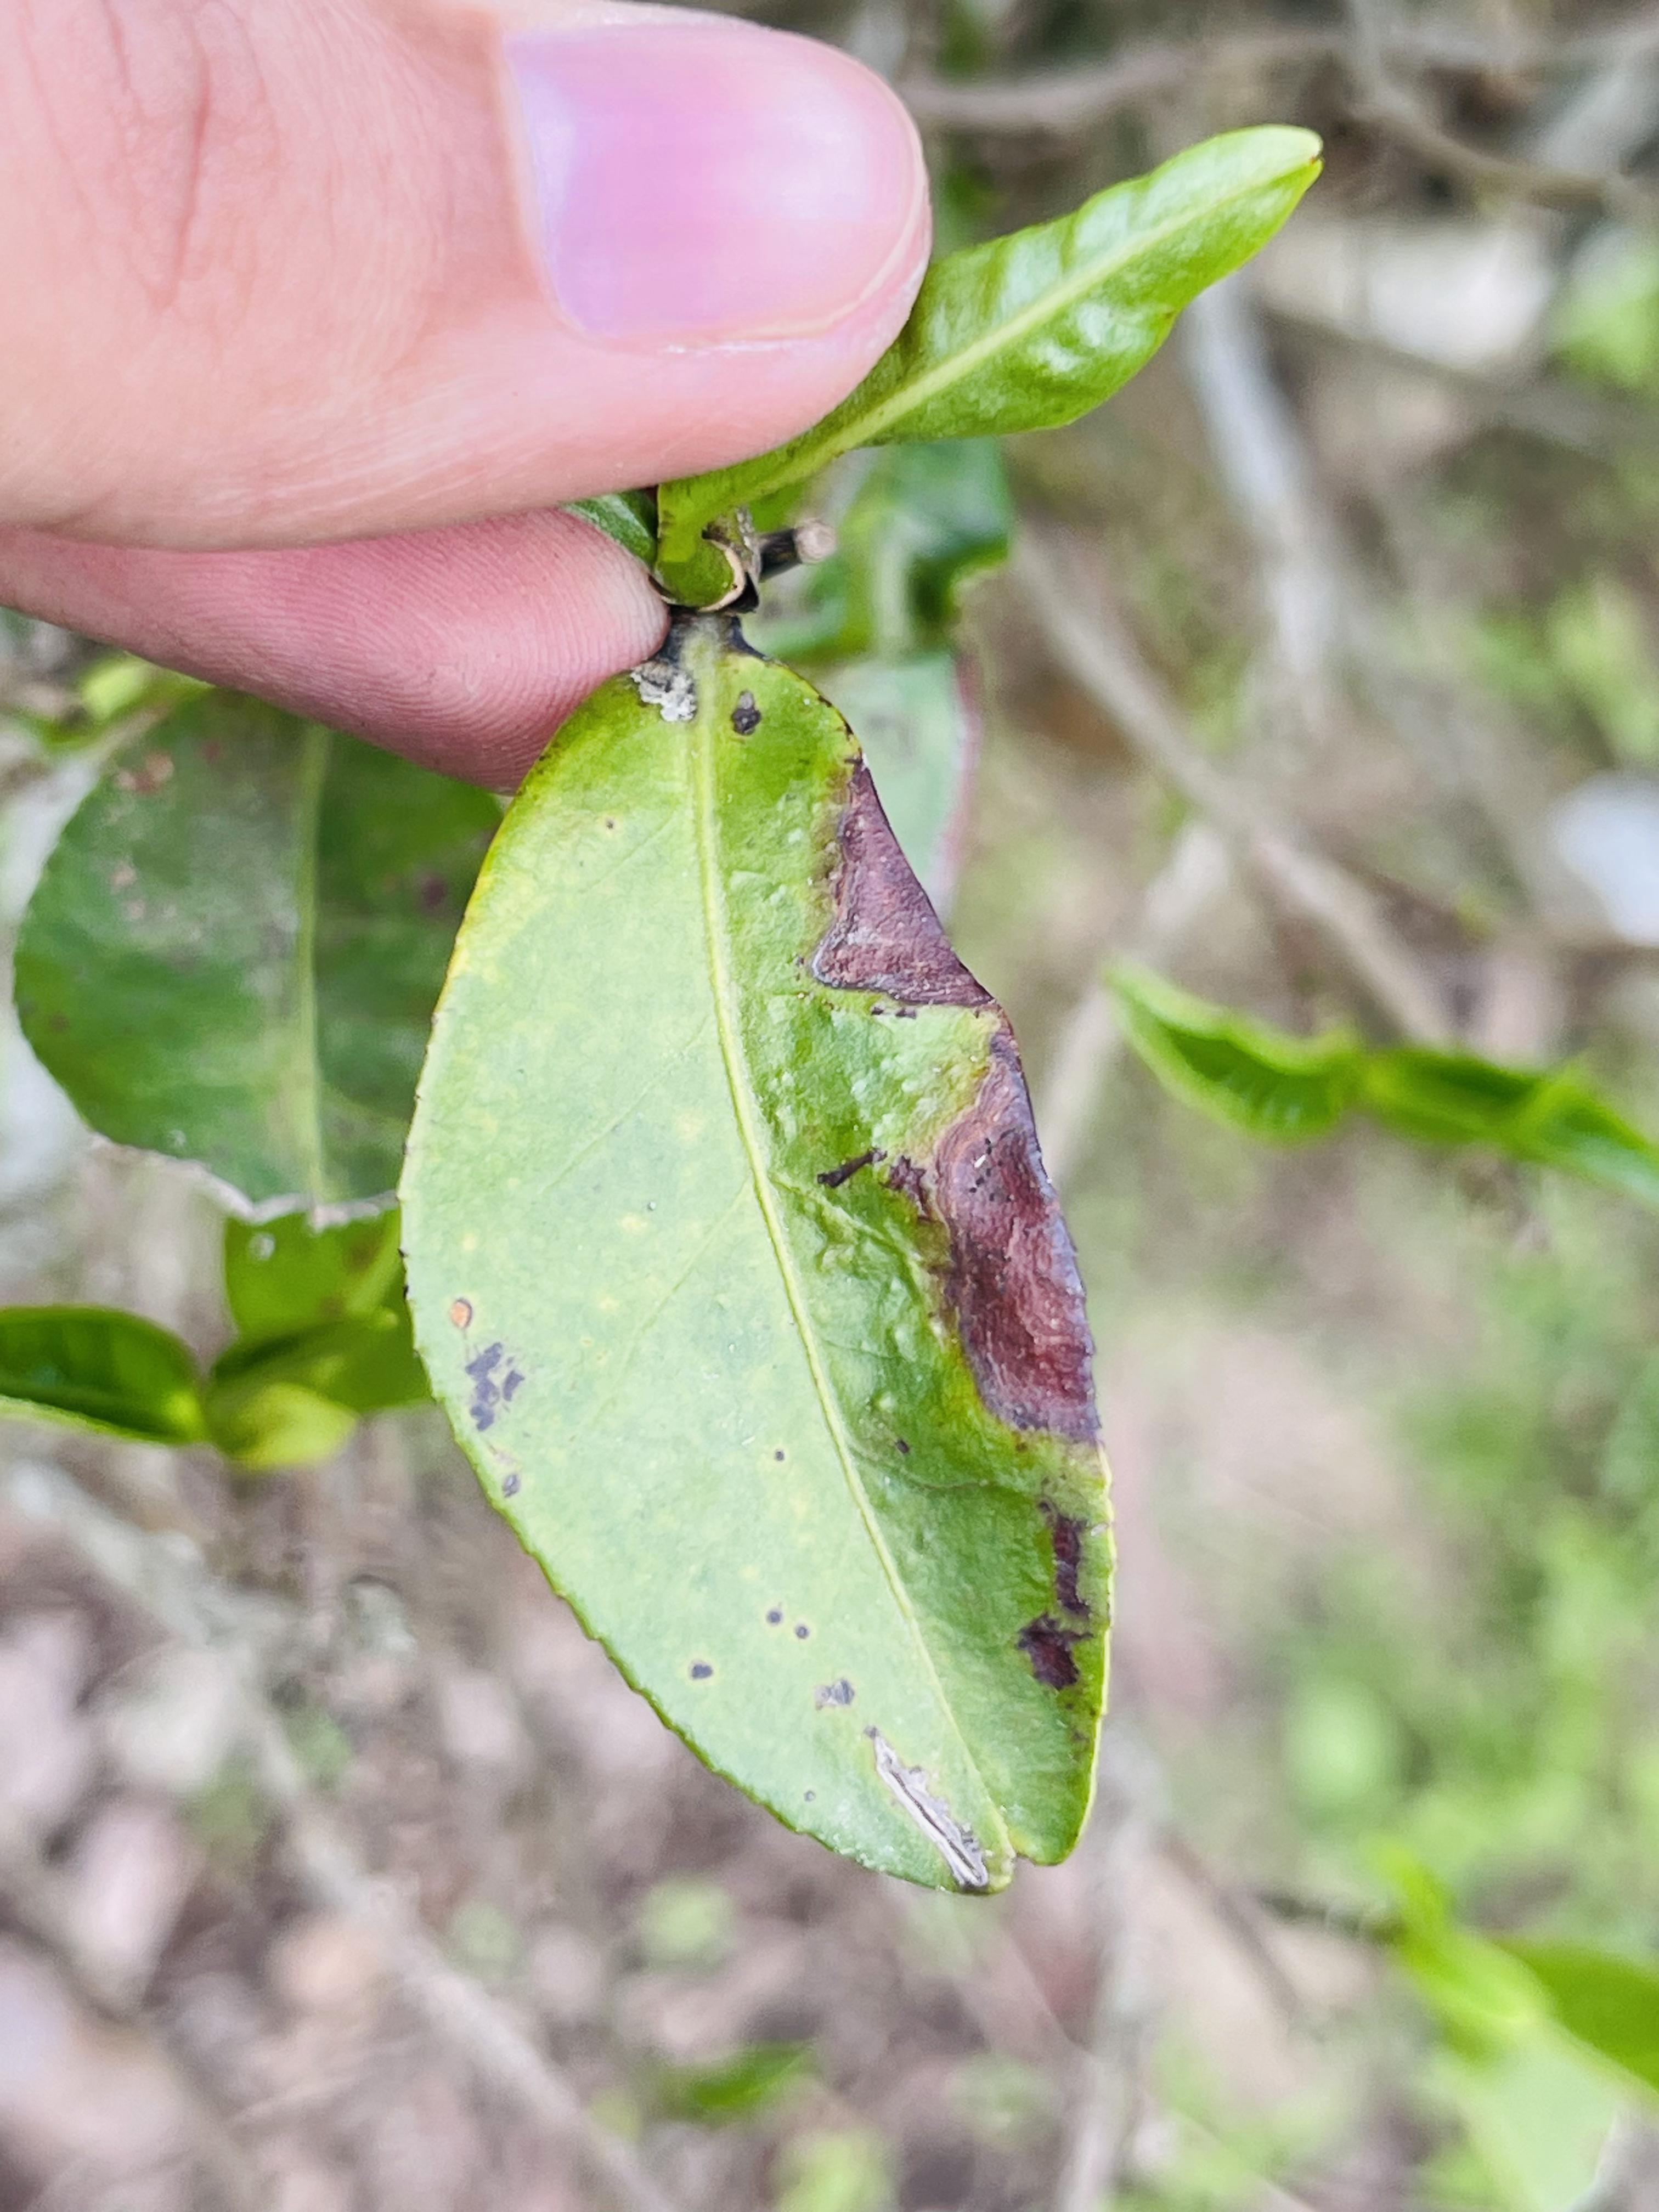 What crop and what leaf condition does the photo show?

tea, blight
